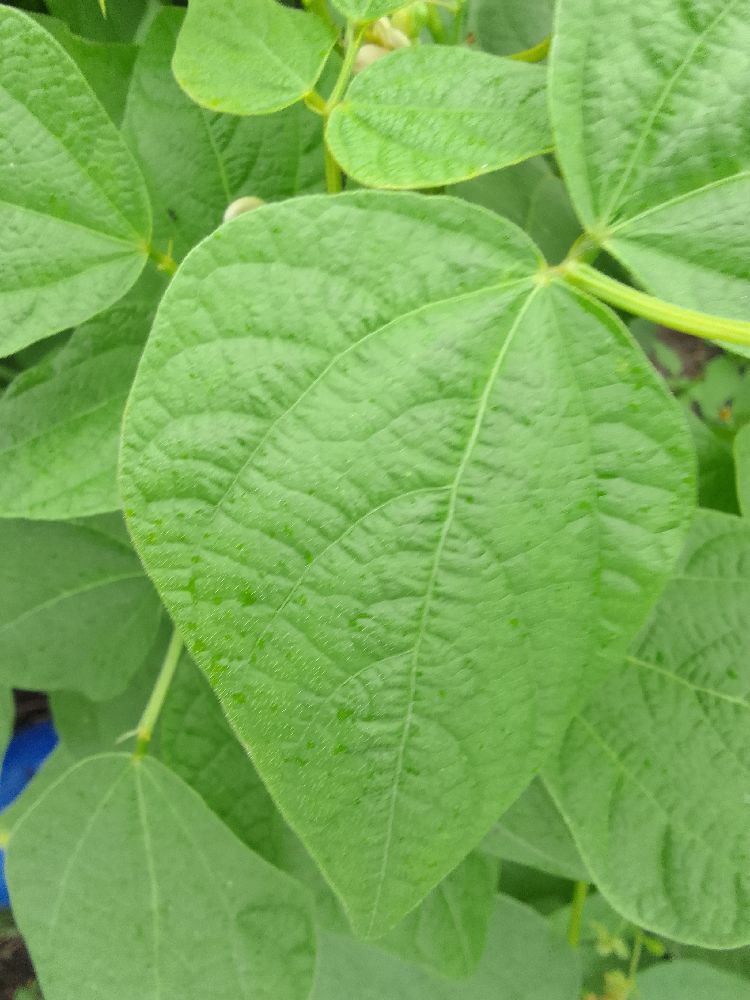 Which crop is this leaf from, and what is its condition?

common bean, healthy
